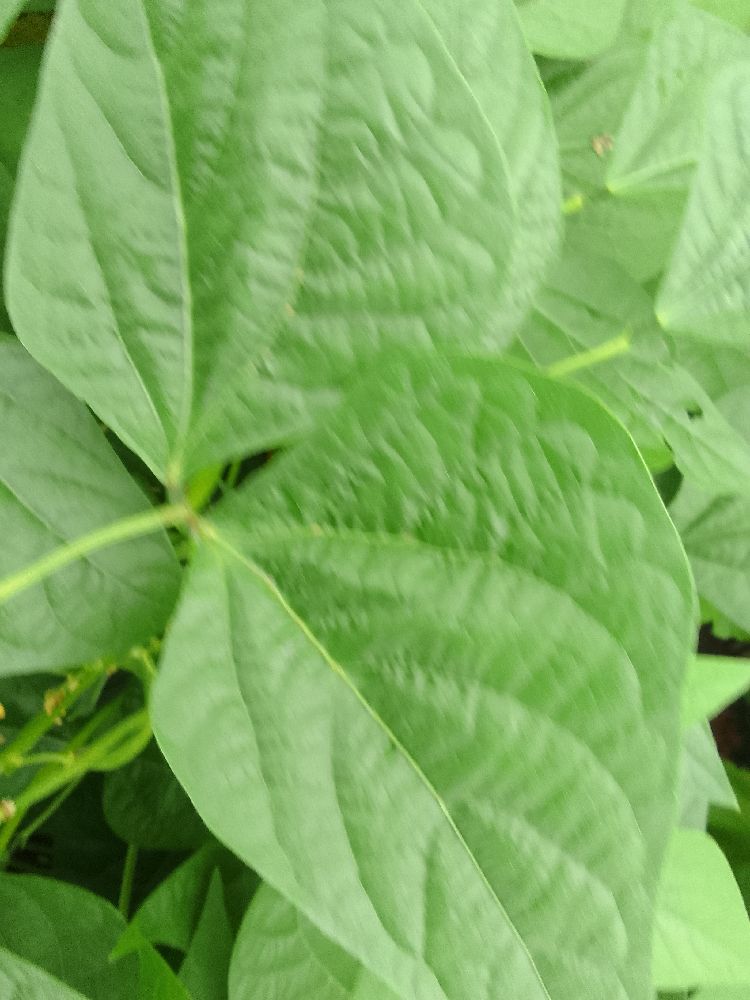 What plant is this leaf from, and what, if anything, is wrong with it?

common bean, healthy
